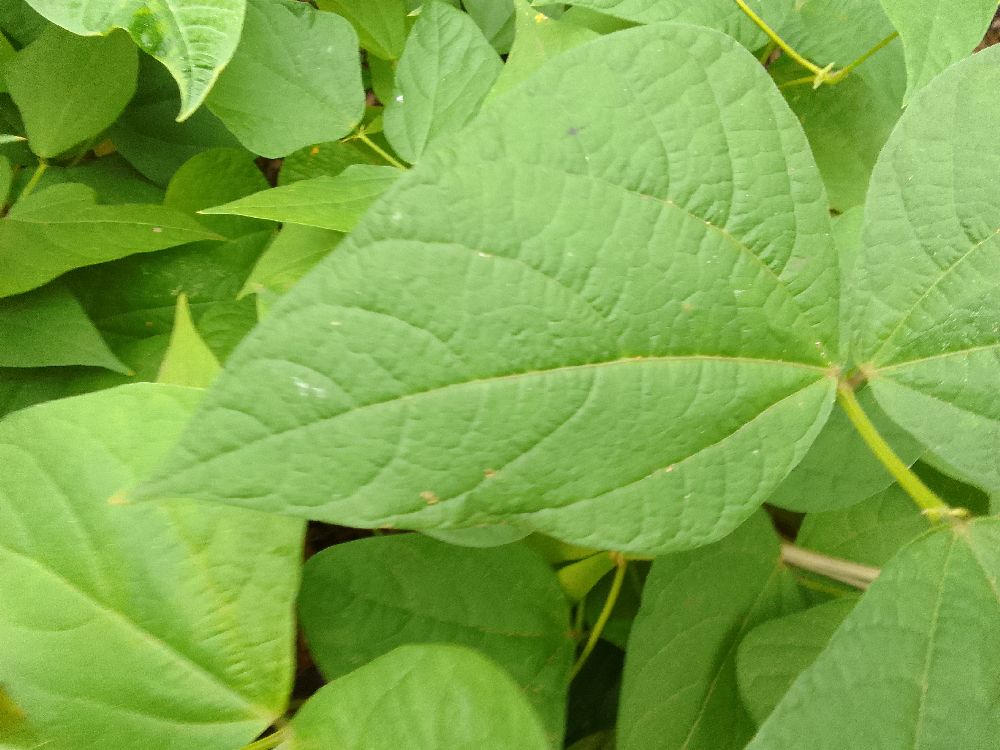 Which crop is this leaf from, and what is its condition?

common bean, healthy
